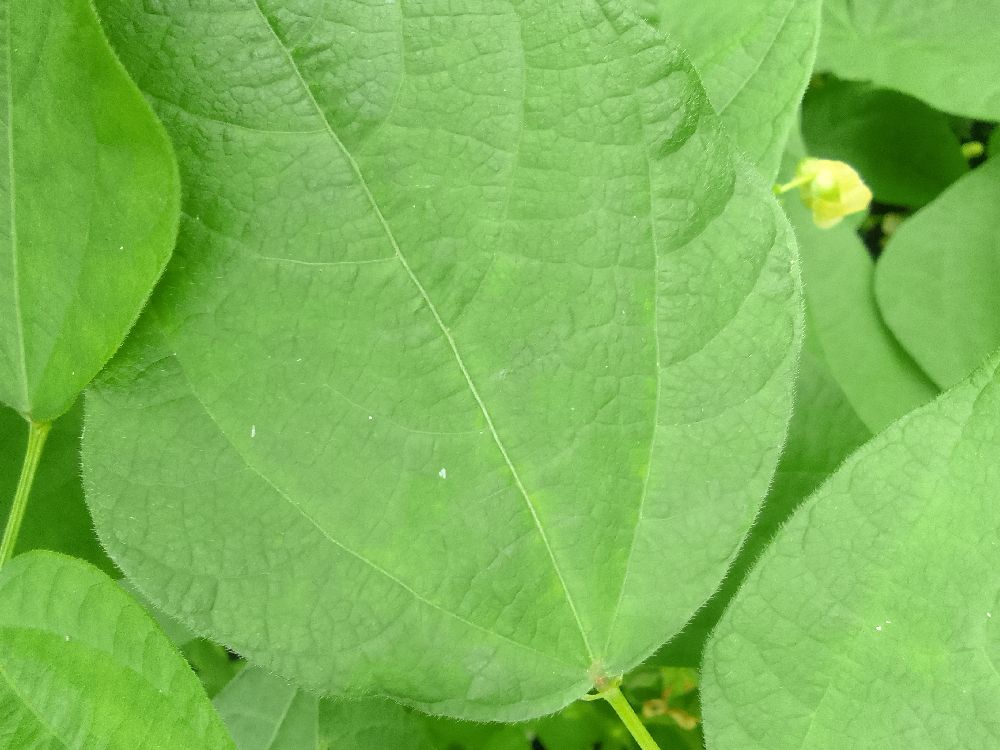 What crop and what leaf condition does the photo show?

common bean, healthy
